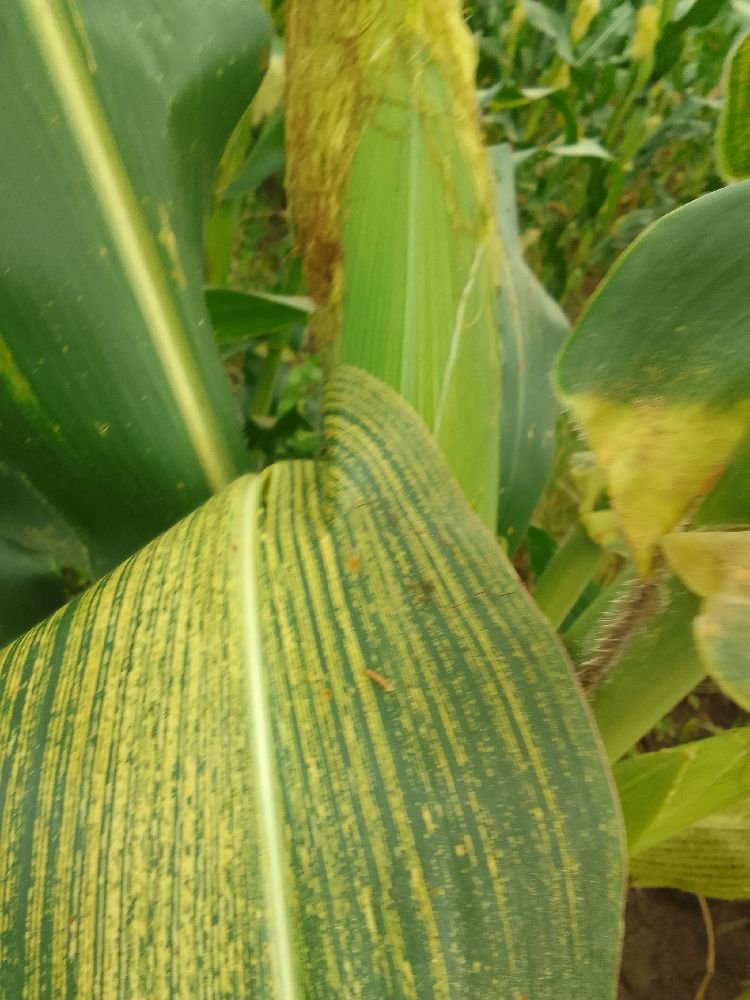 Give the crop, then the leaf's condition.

maize, maize streak virus
